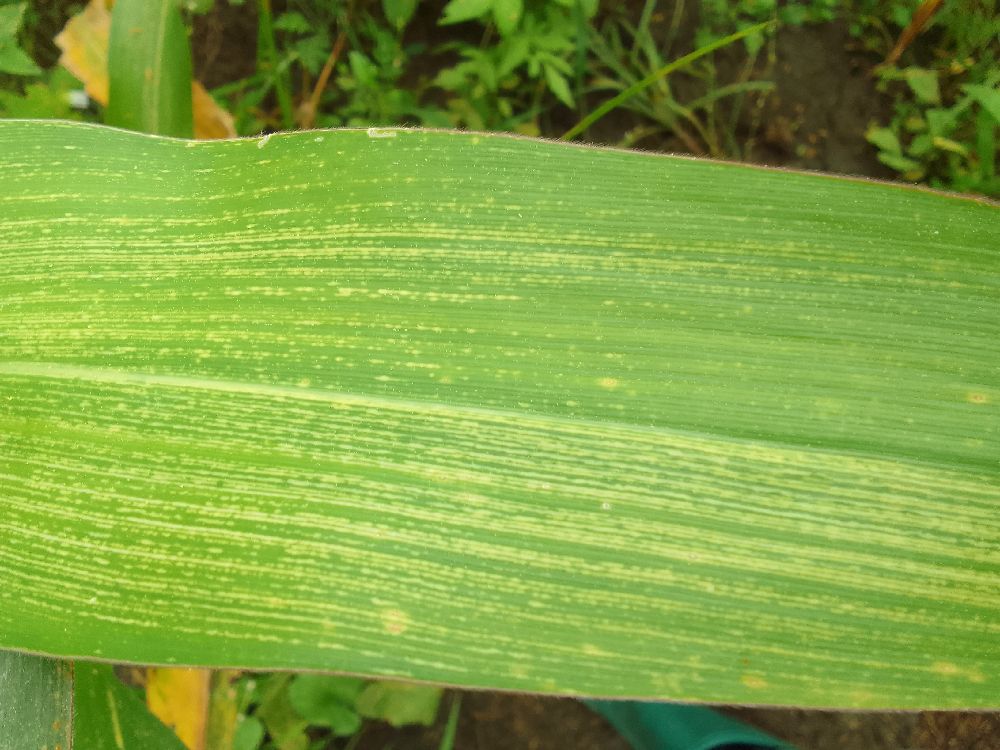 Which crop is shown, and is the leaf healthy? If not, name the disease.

maize, maize streak virus
